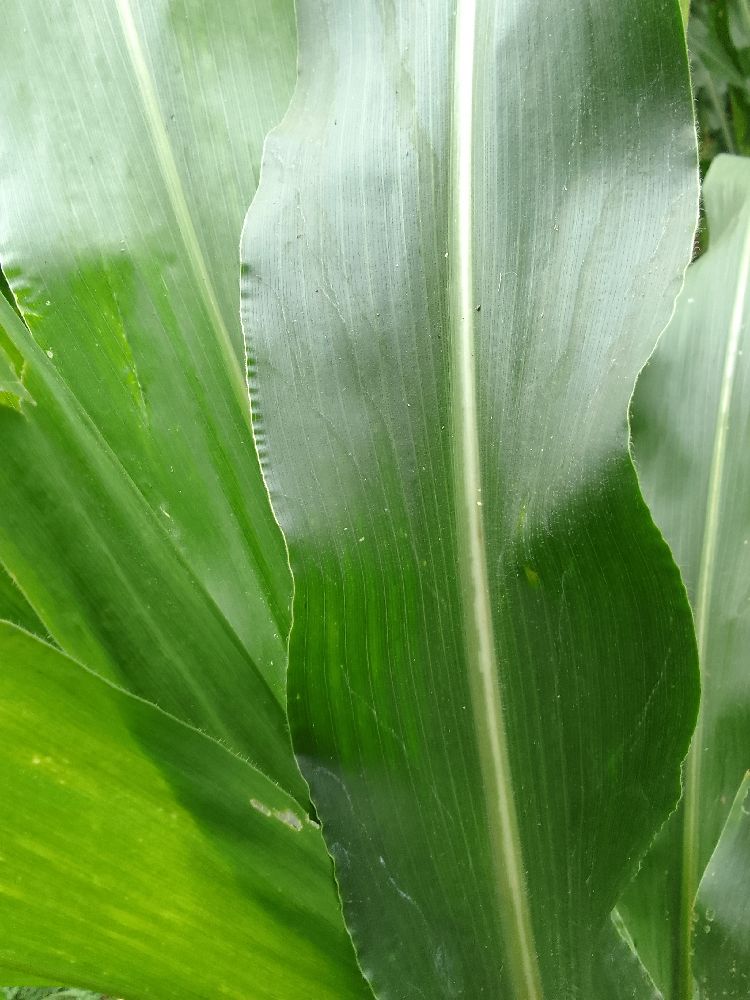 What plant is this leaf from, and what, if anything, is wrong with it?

maize, healthy
